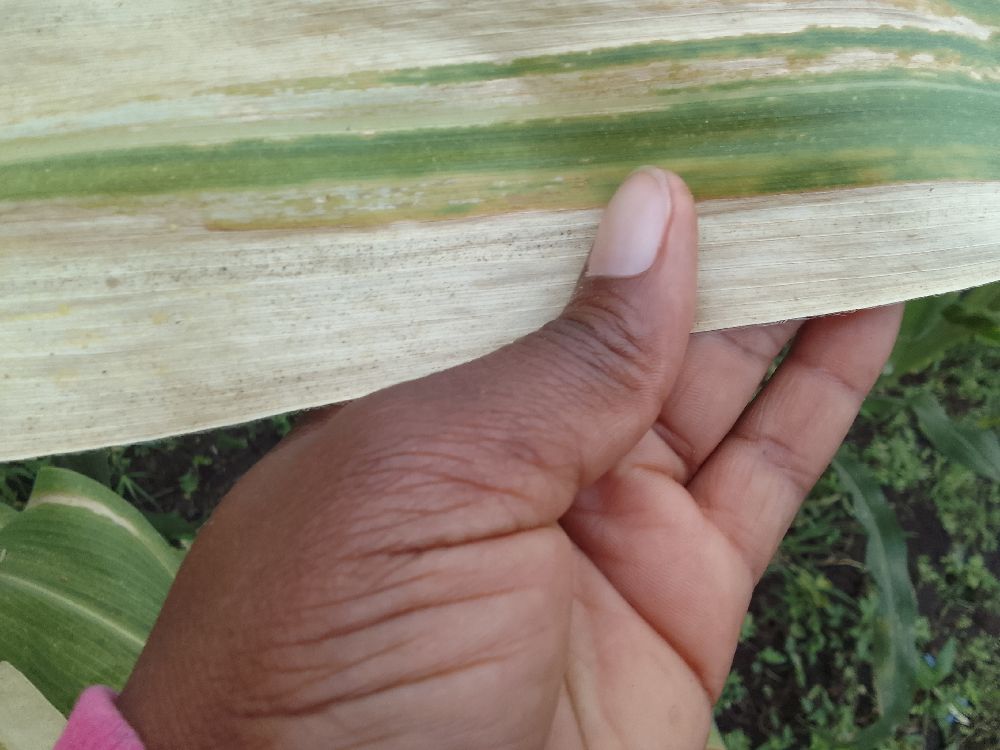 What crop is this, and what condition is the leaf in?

maize, maize lethal necrosis
